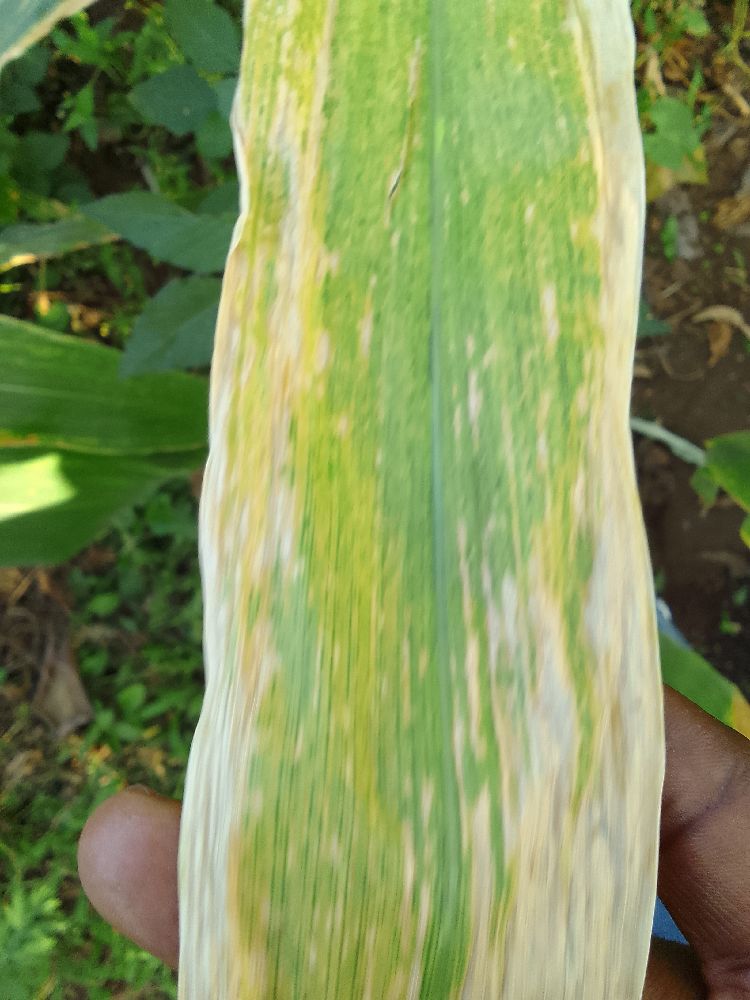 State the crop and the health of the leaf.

maize, maize lethal necrosis
